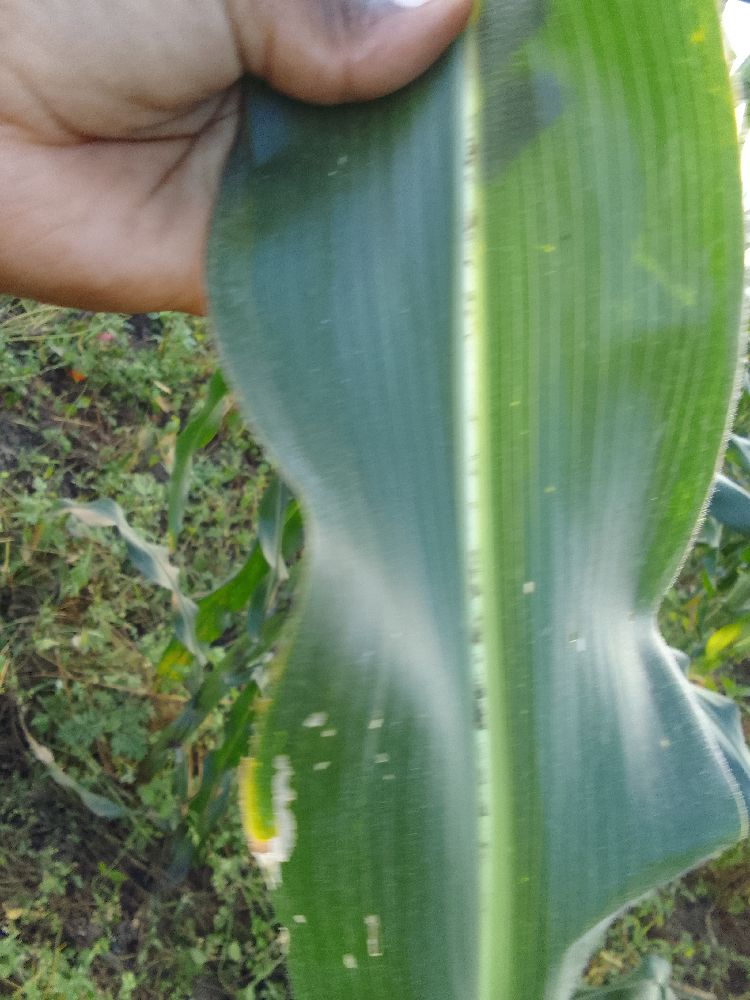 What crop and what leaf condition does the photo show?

maize, healthy
